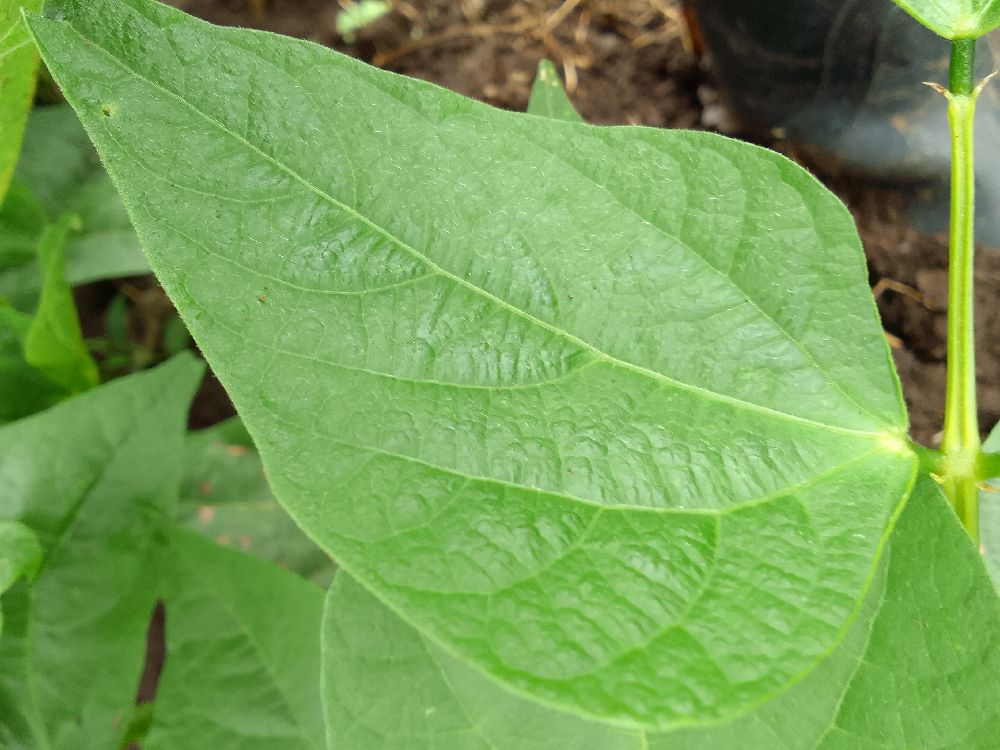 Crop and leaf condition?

common bean, healthy
